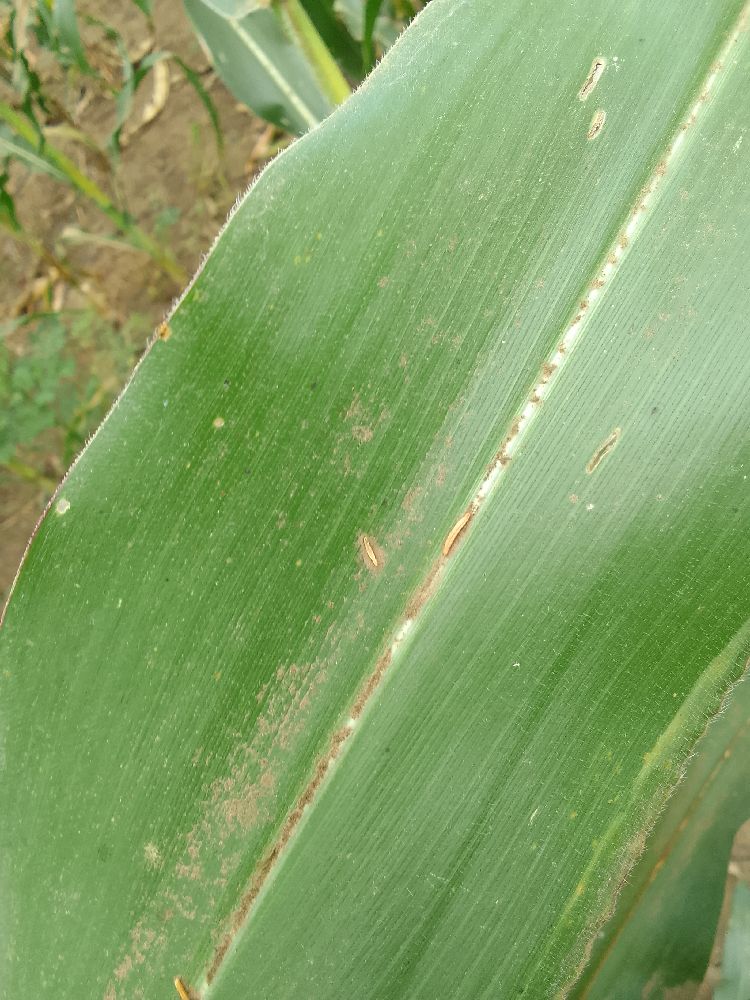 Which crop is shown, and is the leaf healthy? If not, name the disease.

maize, healthy
